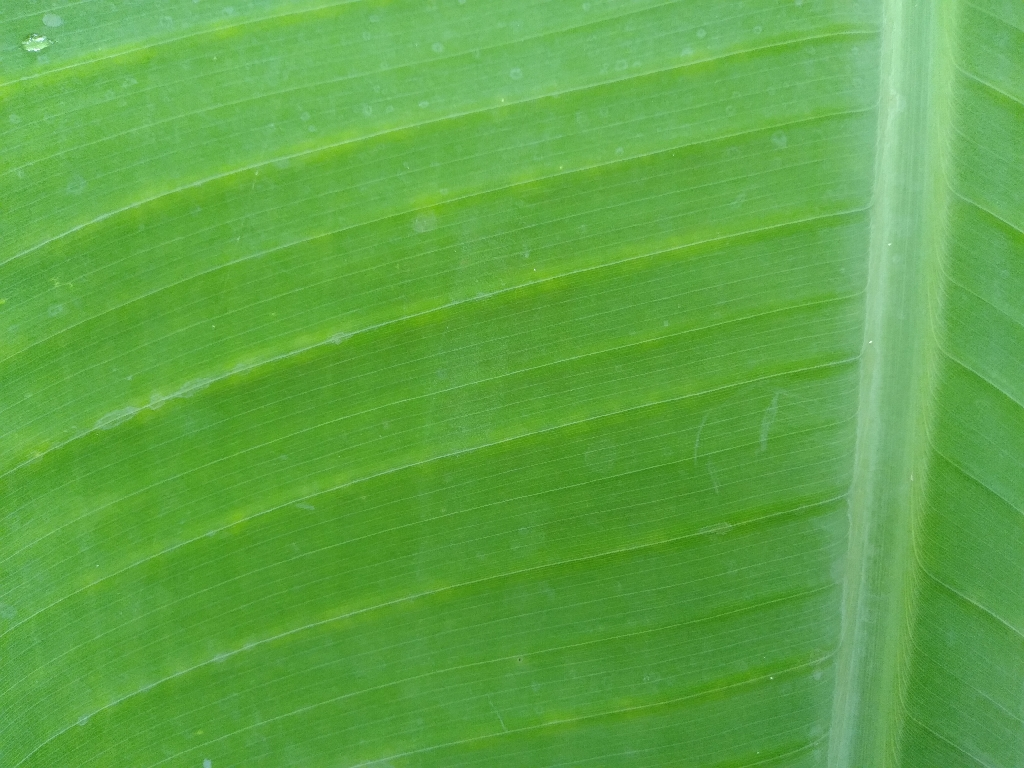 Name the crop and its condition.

banana, healthy
